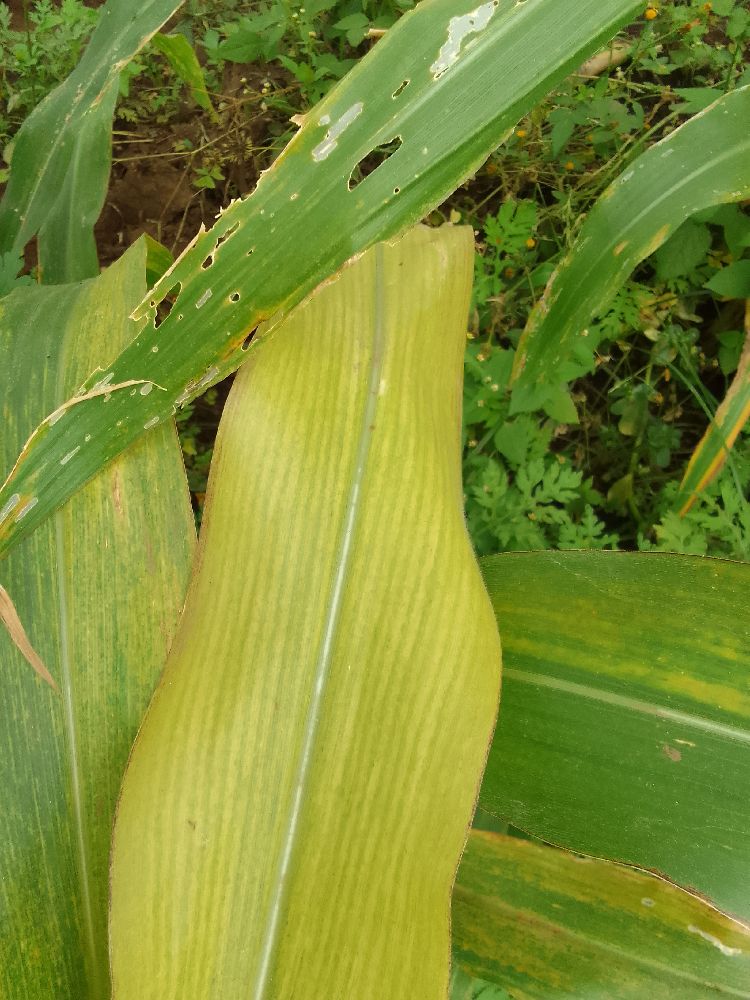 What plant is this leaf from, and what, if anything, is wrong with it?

maize, maize lethal necrosis
